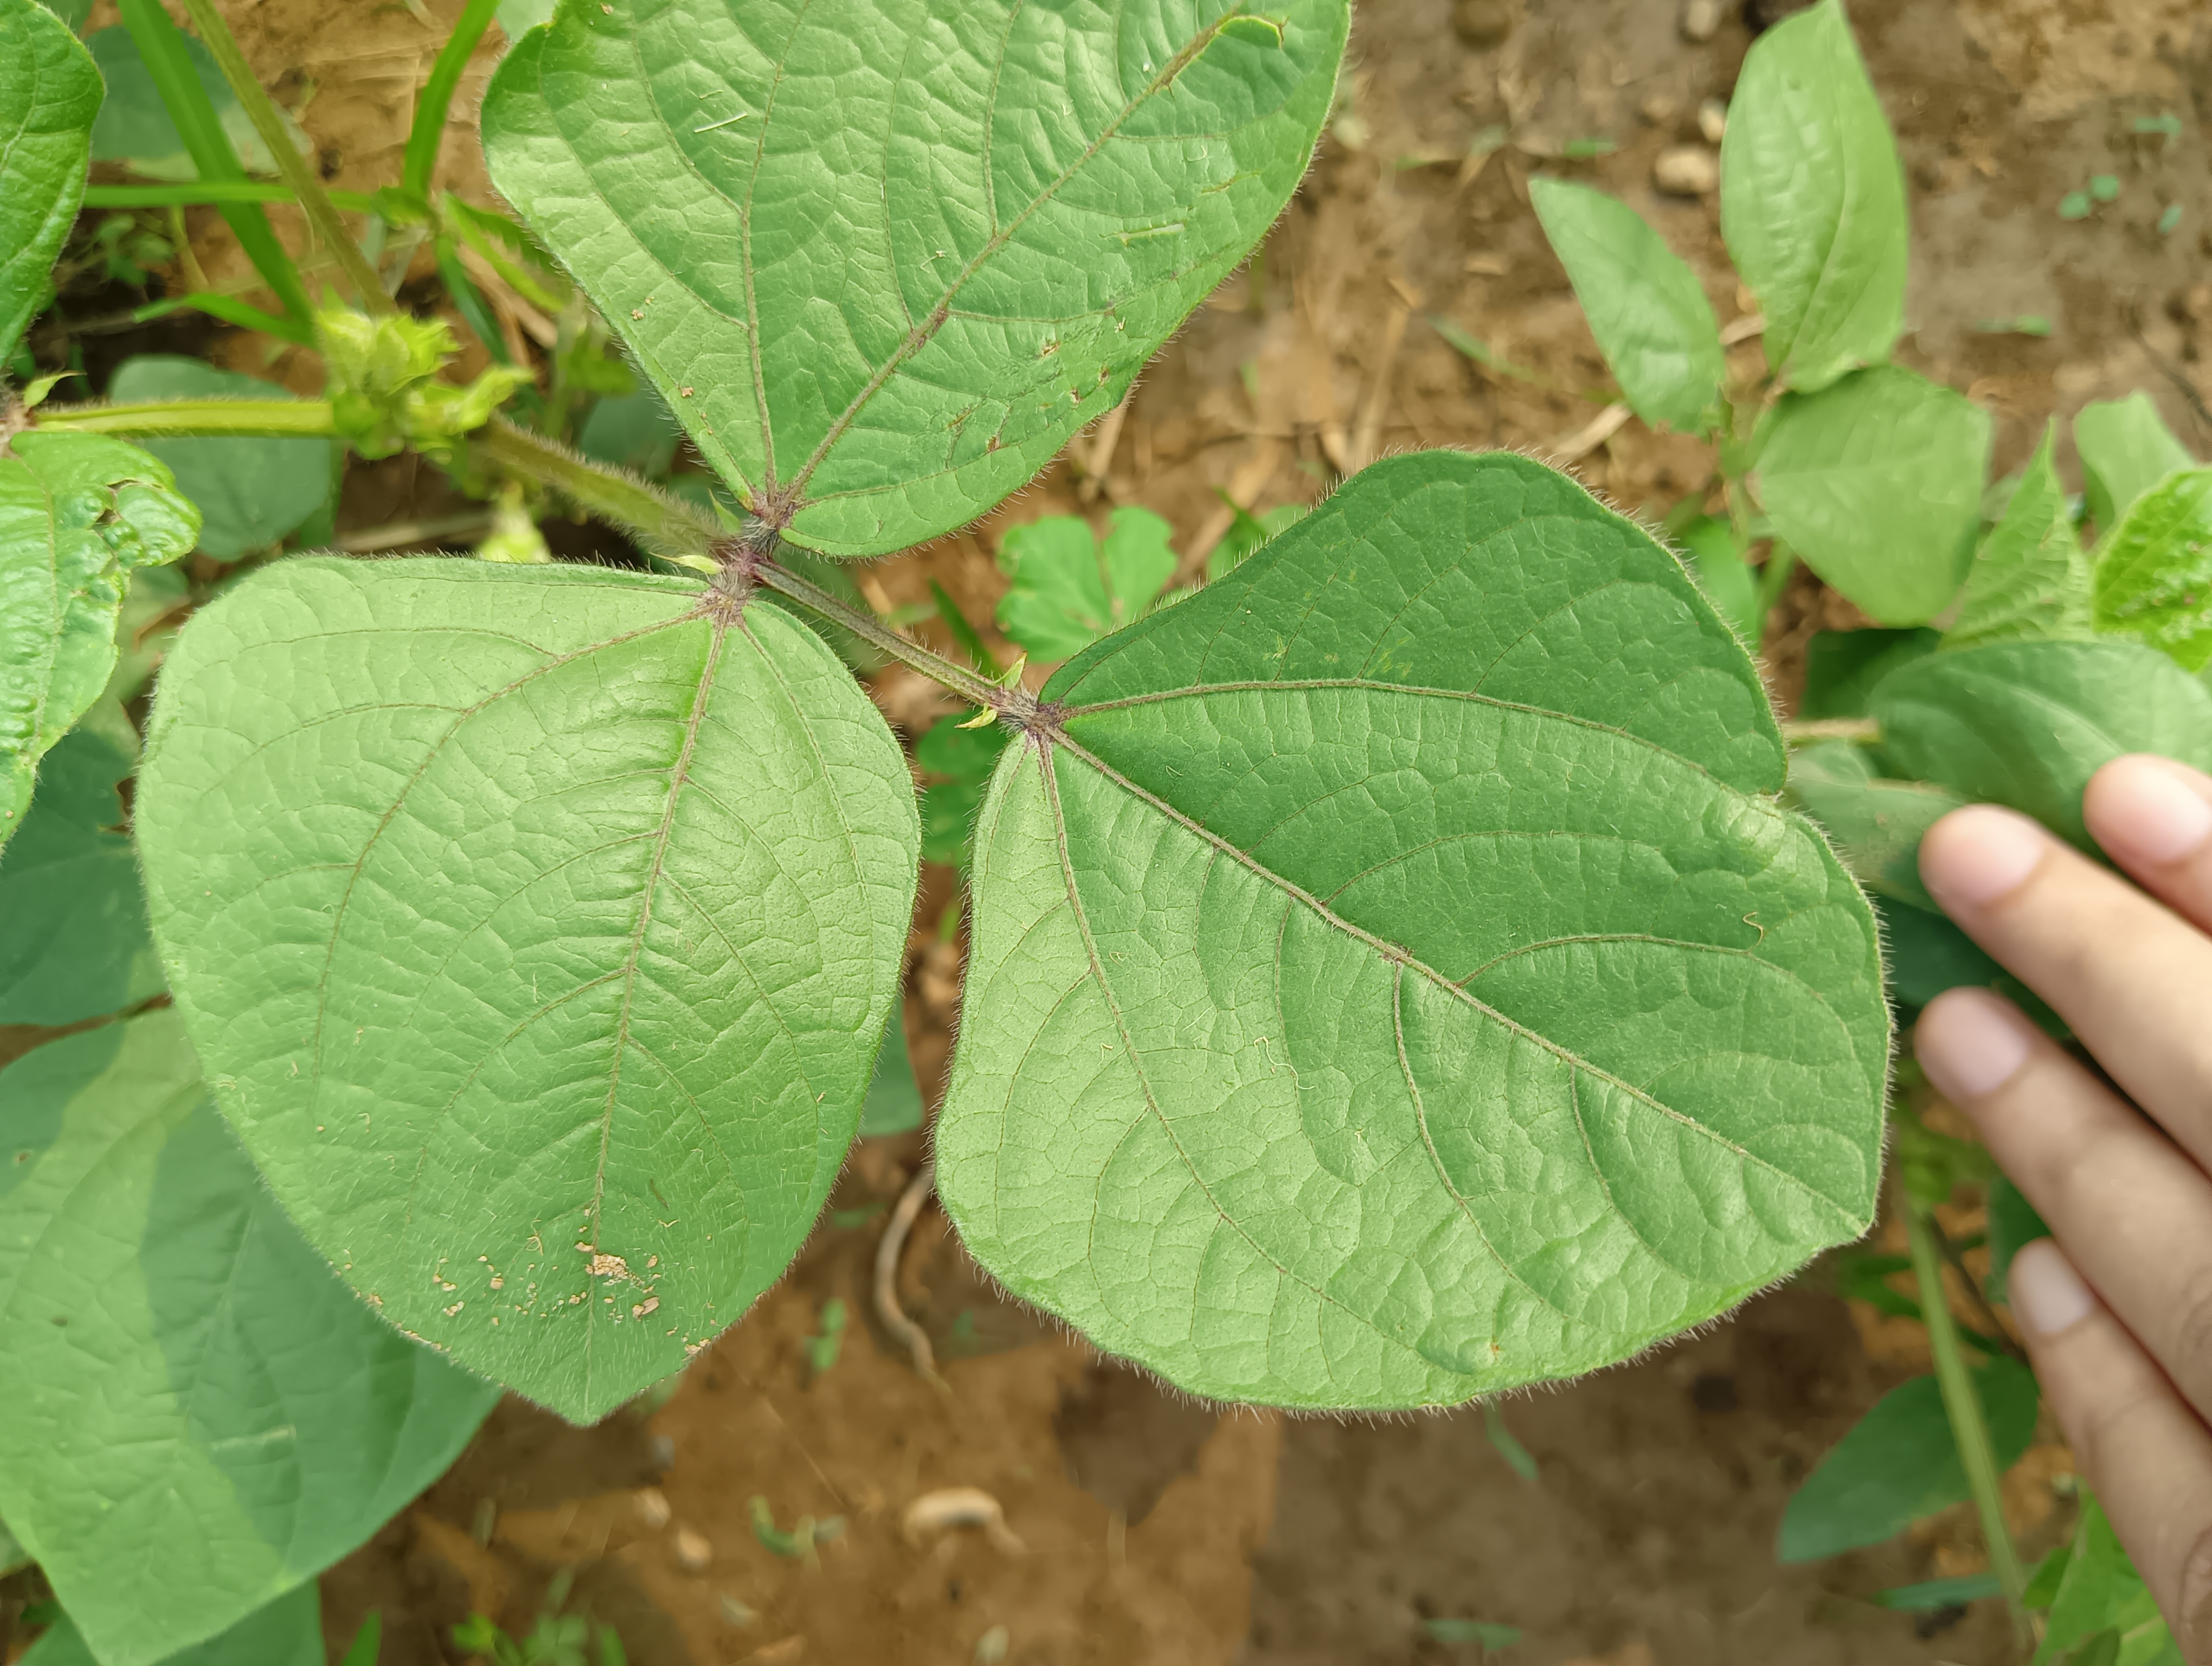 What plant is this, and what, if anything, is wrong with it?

mungbean, healthy
